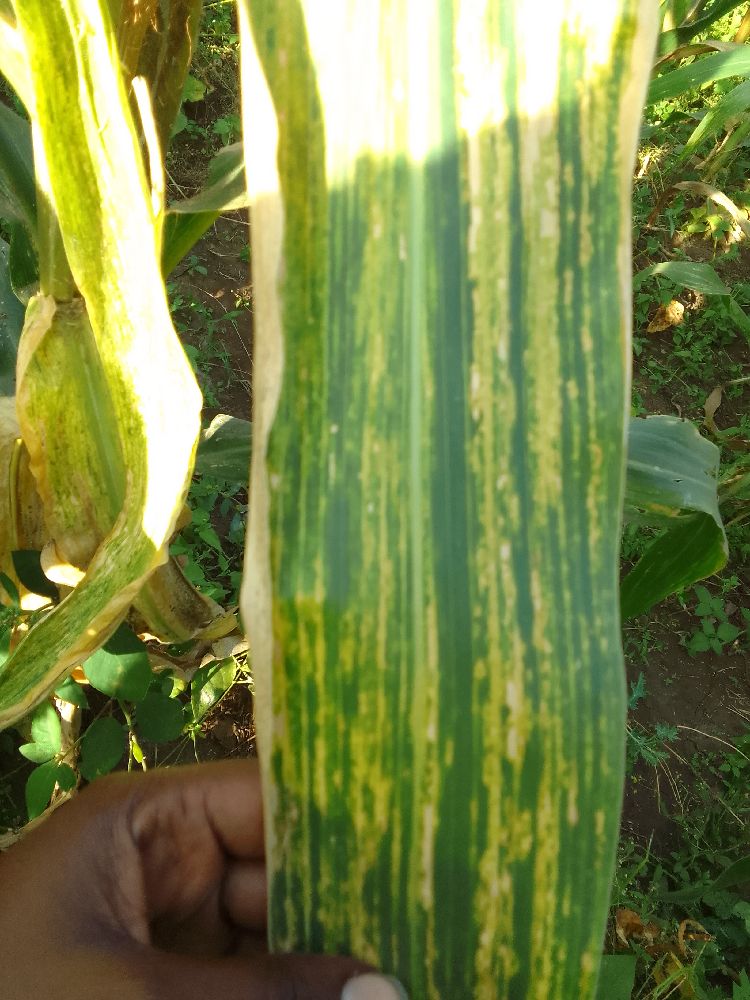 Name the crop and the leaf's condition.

maize, maize lethal necrosis
